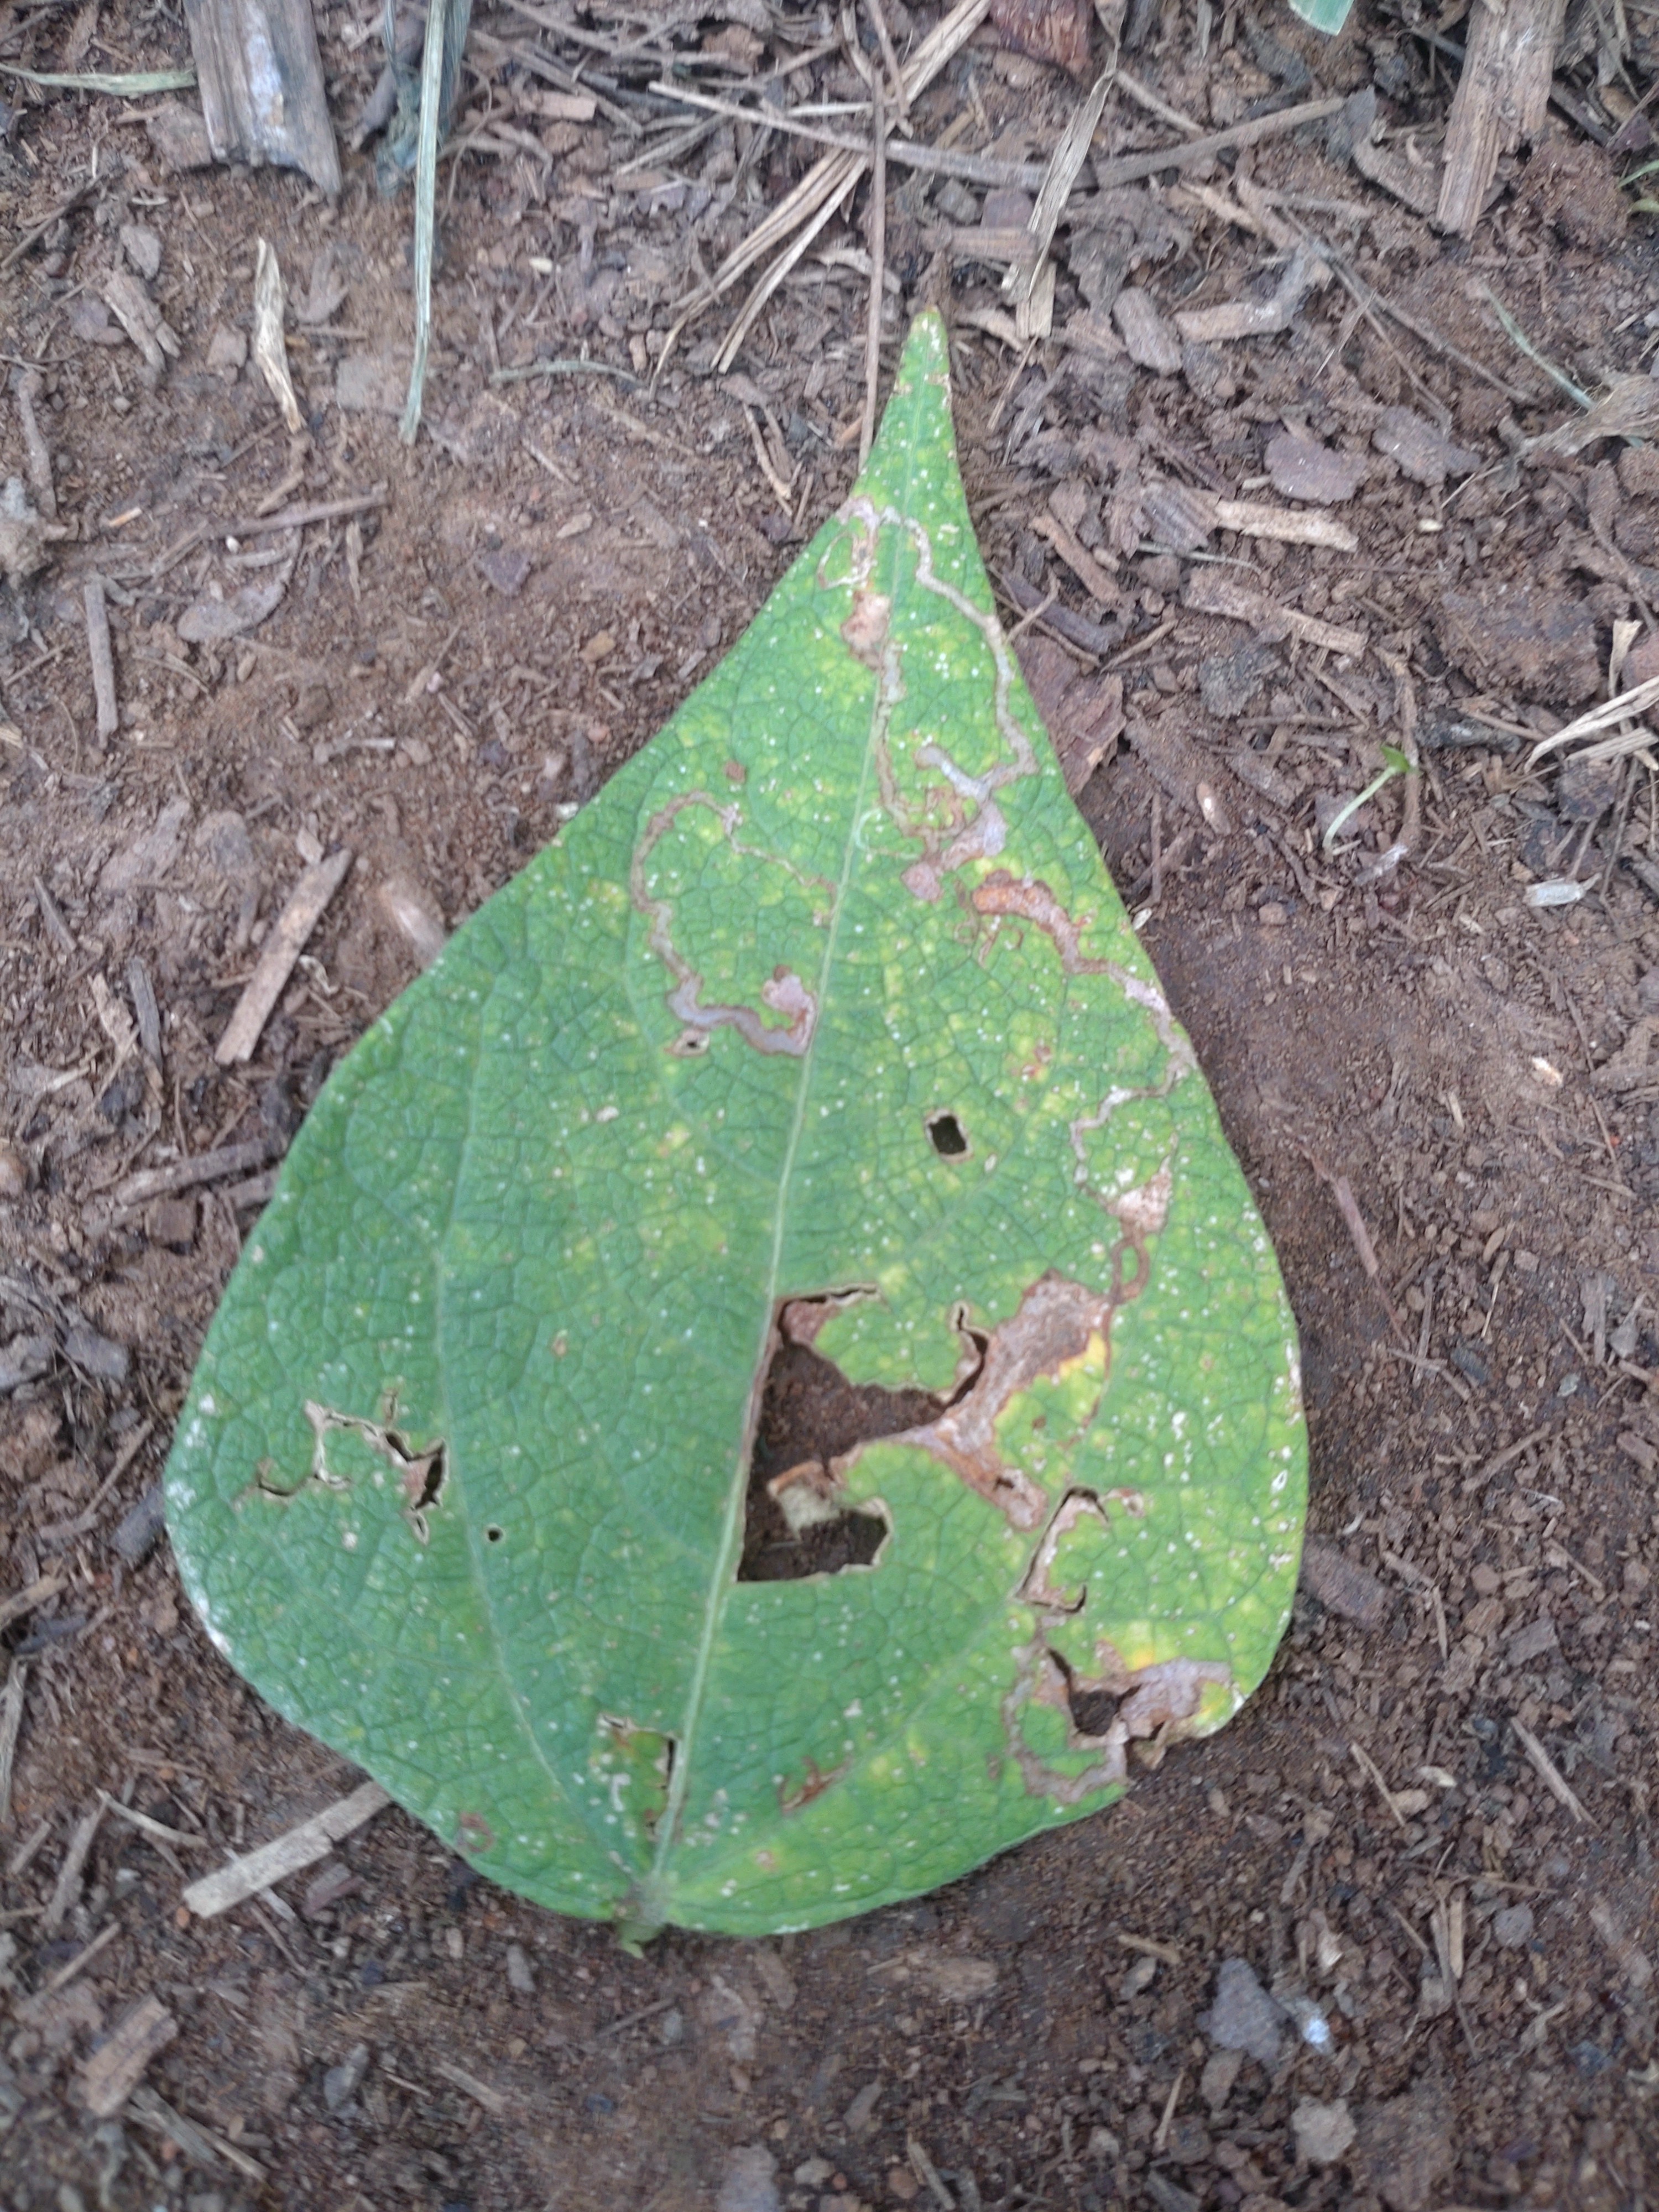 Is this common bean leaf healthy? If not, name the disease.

anthracnose
